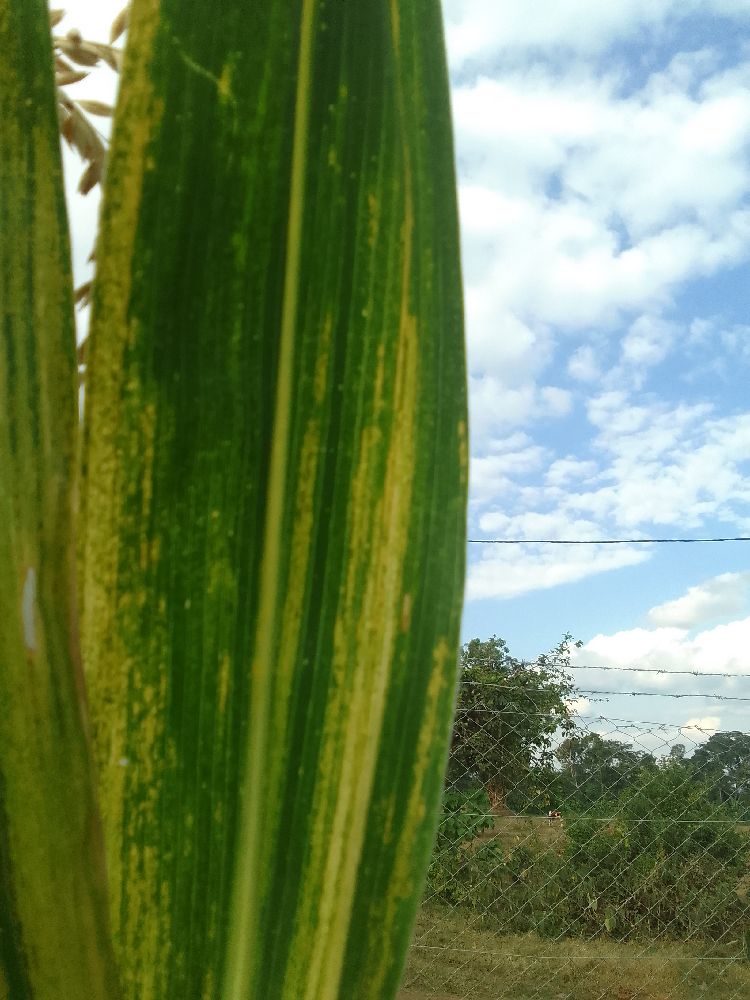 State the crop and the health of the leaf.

maize, maize lethal necrosis
